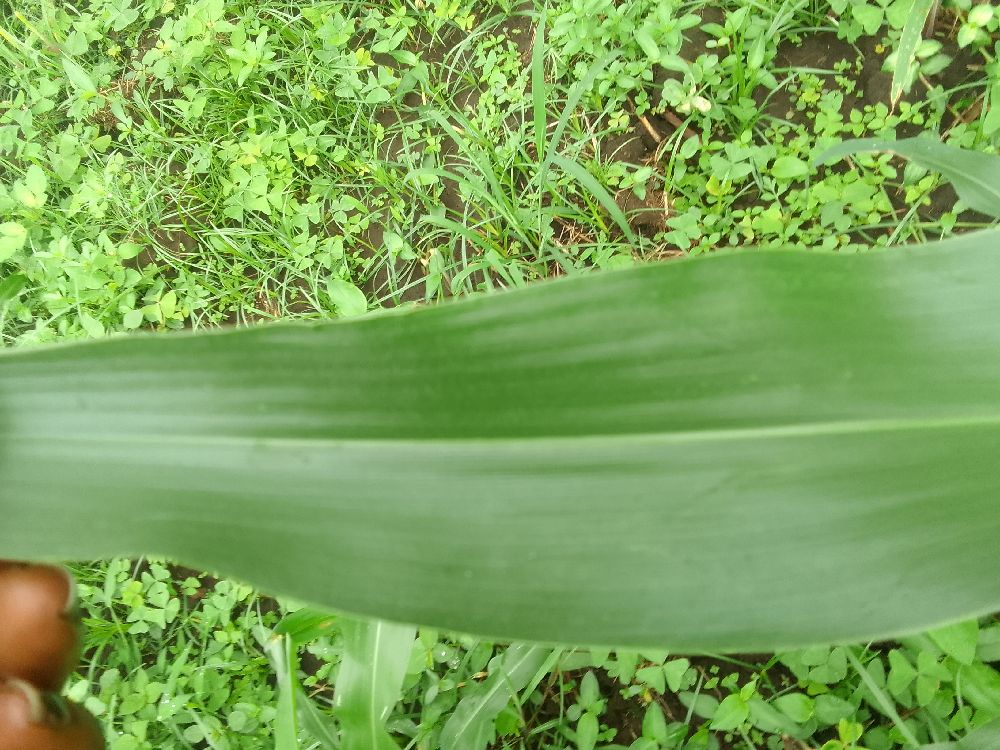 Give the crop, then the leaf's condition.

maize, healthy
